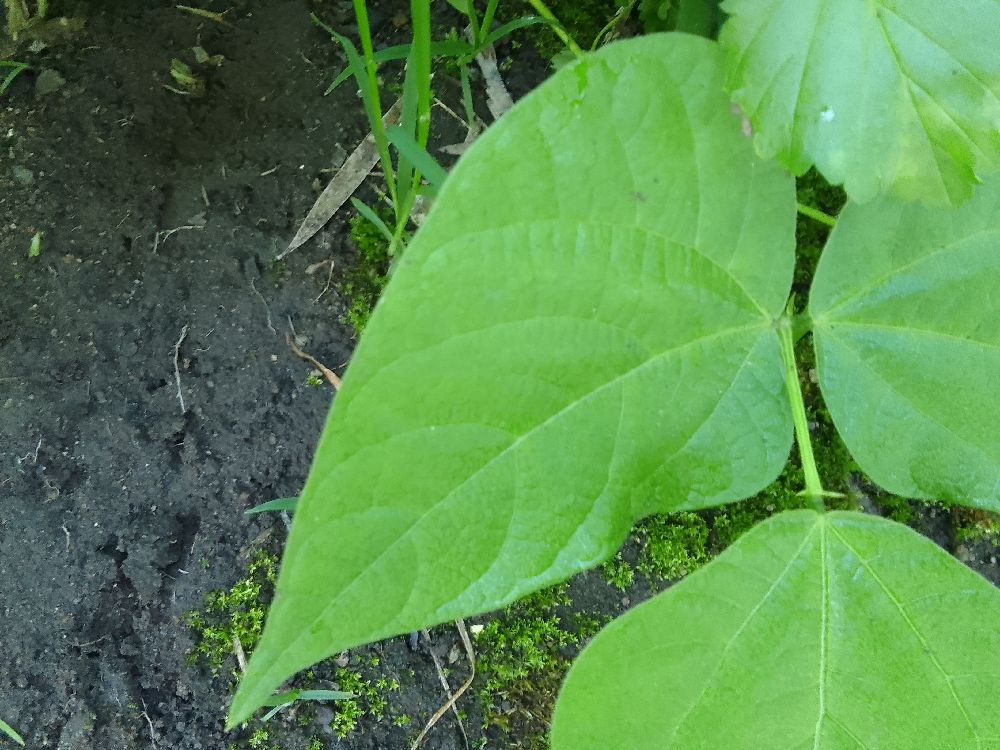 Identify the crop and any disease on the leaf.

common bean, healthy
